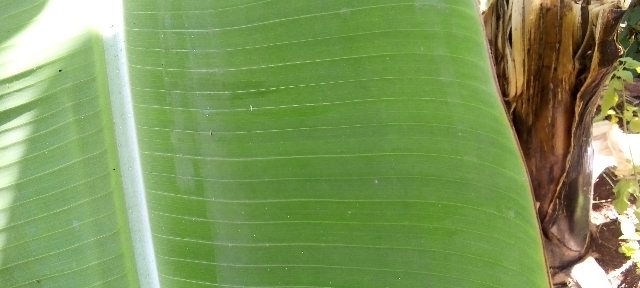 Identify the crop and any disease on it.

banana, healthy
